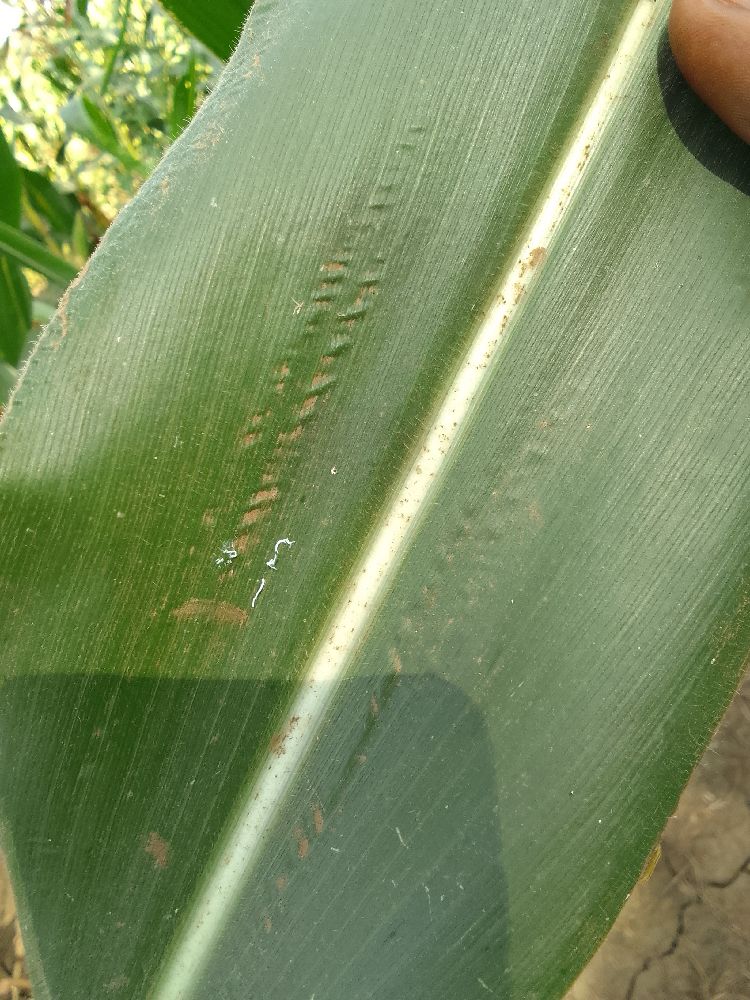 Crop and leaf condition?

maize, healthy
